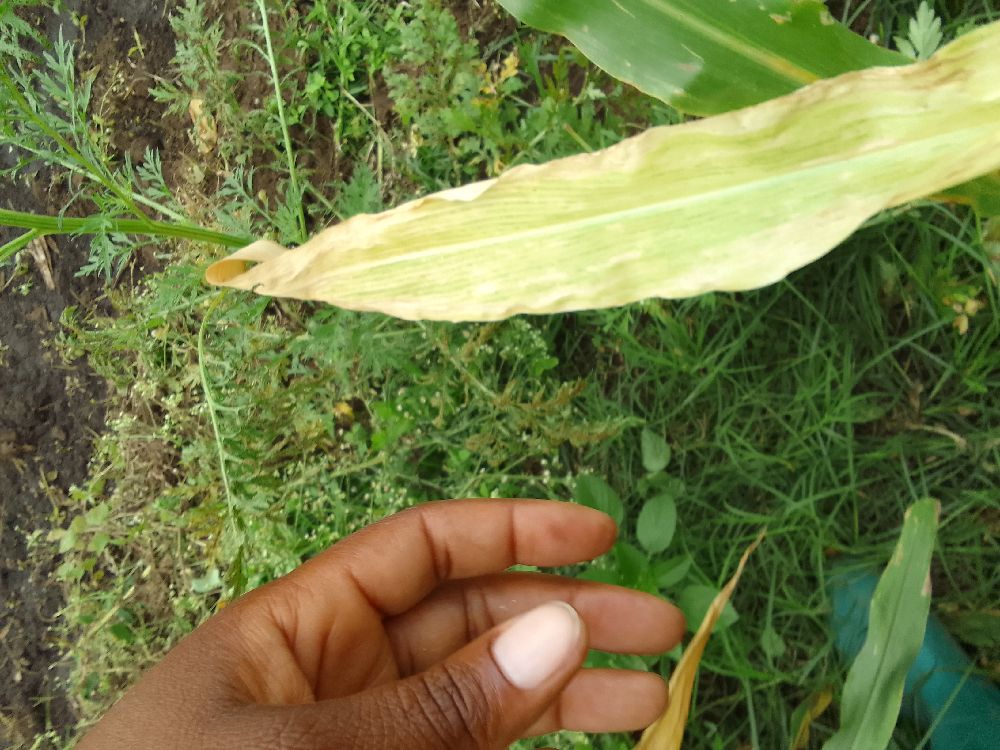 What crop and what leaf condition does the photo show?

maize, maize lethal necrosis
